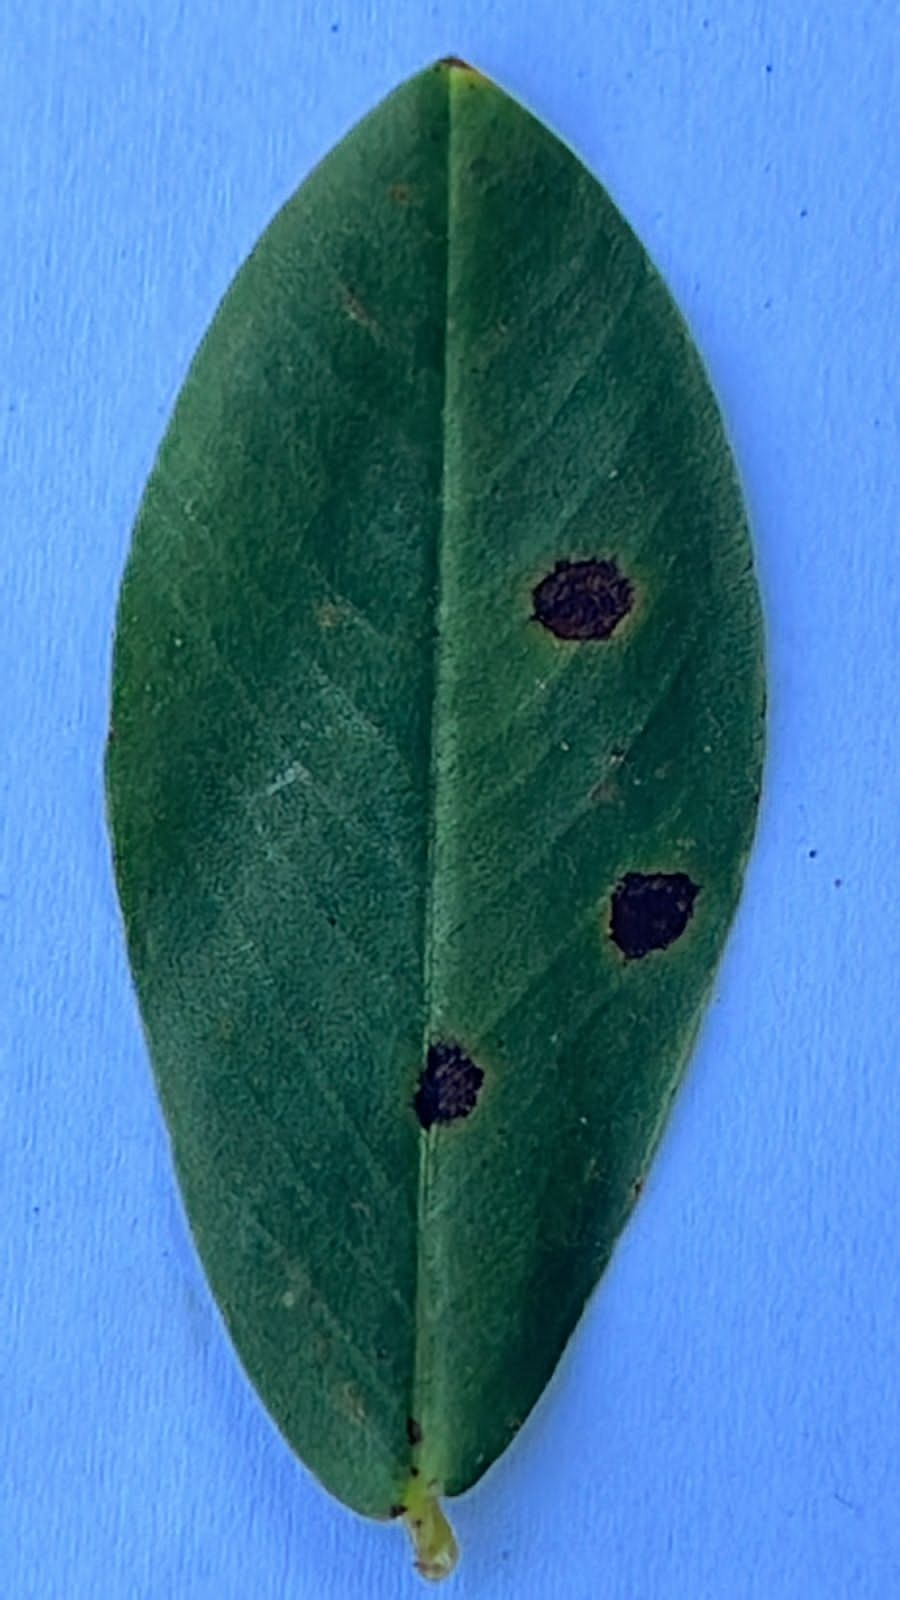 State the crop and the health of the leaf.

peanut, nothapassalora personata
